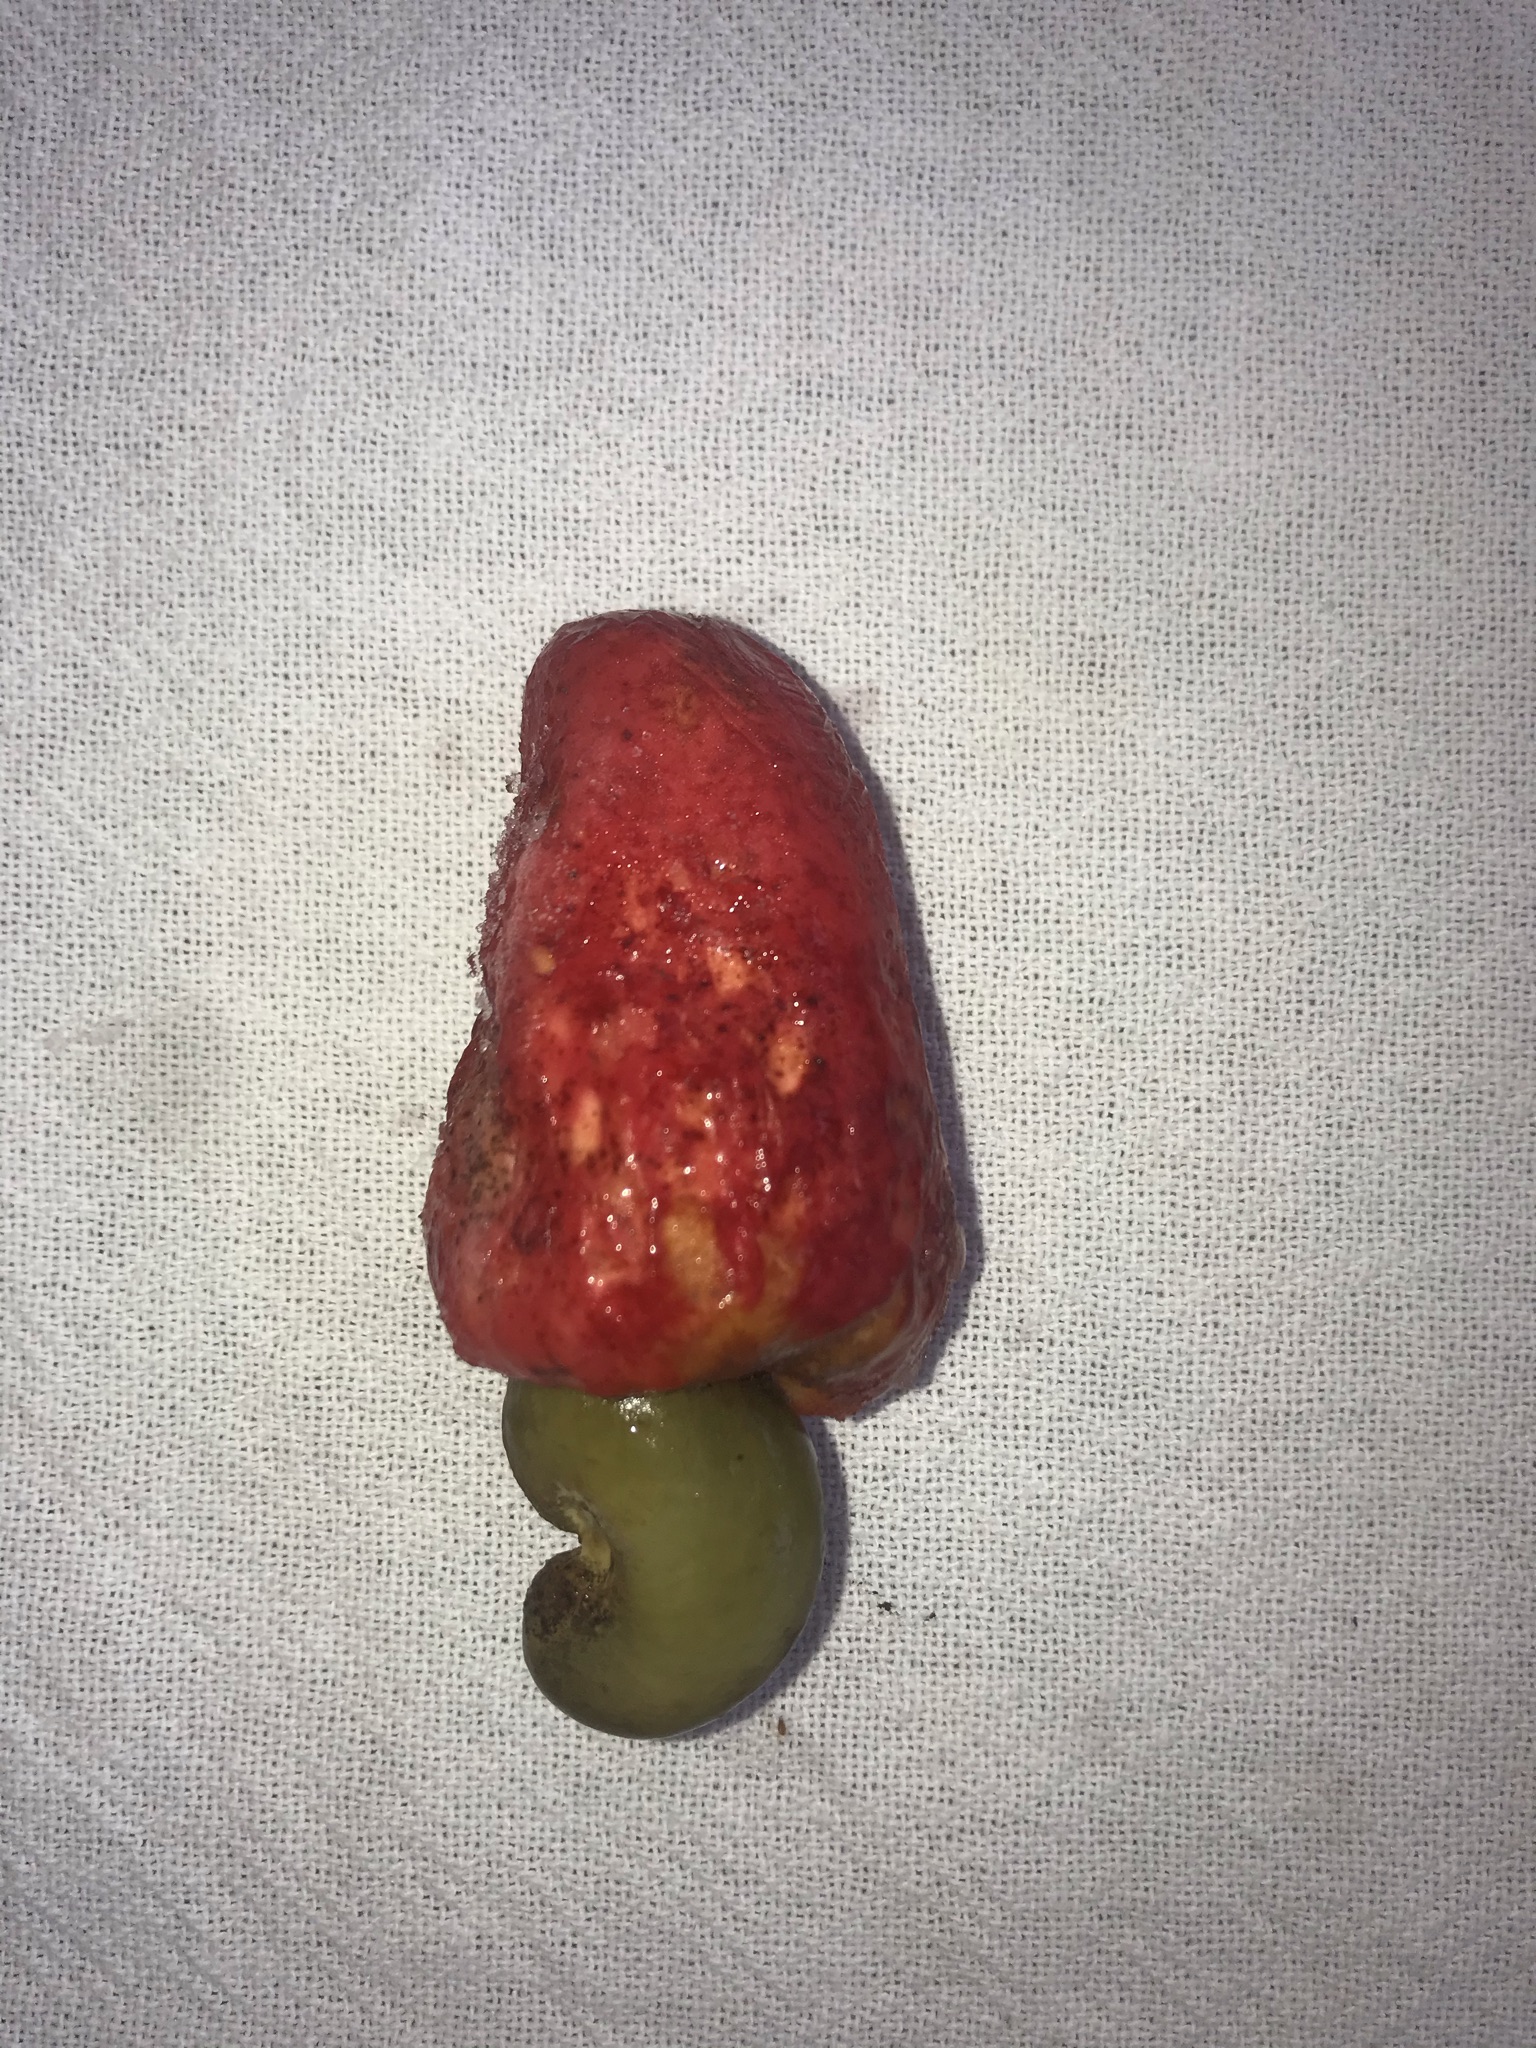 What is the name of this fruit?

caju vermelho
